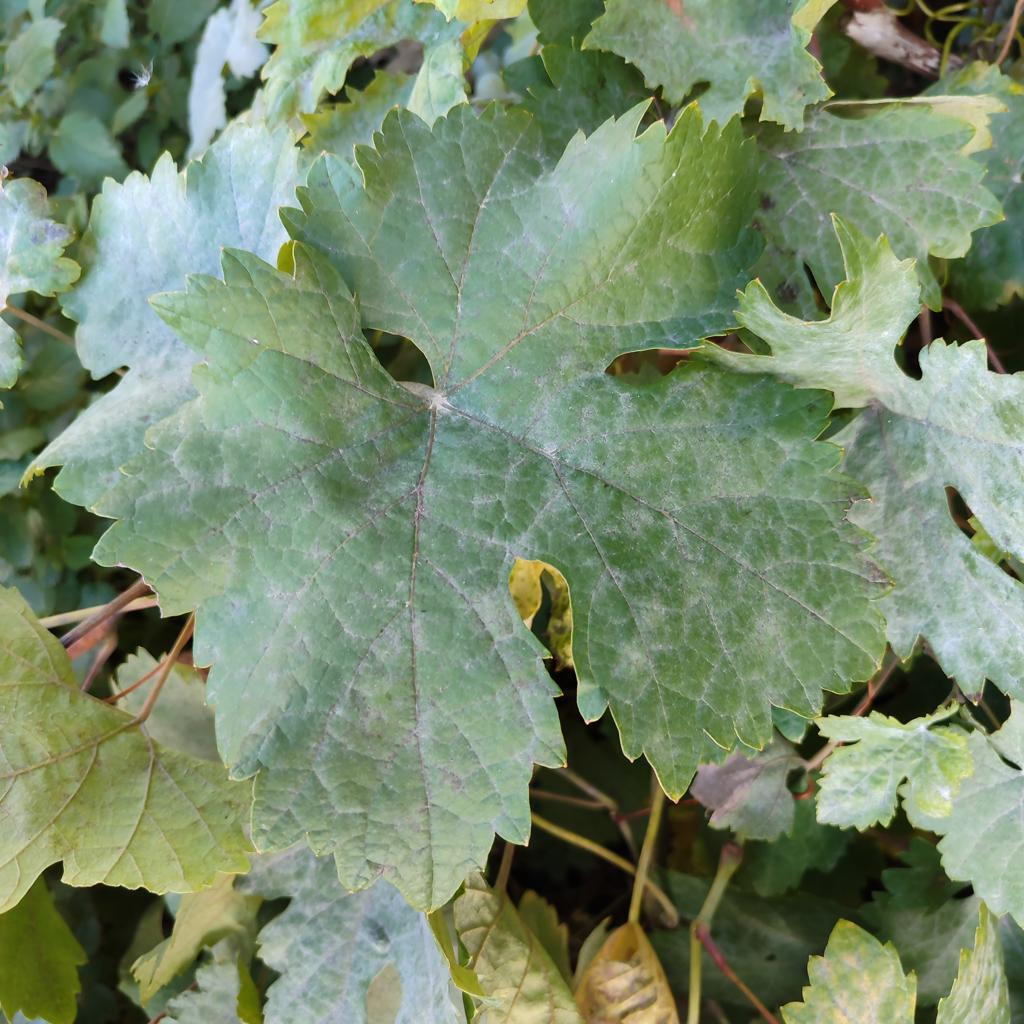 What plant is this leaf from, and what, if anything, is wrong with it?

grapevine, powdery mildew
